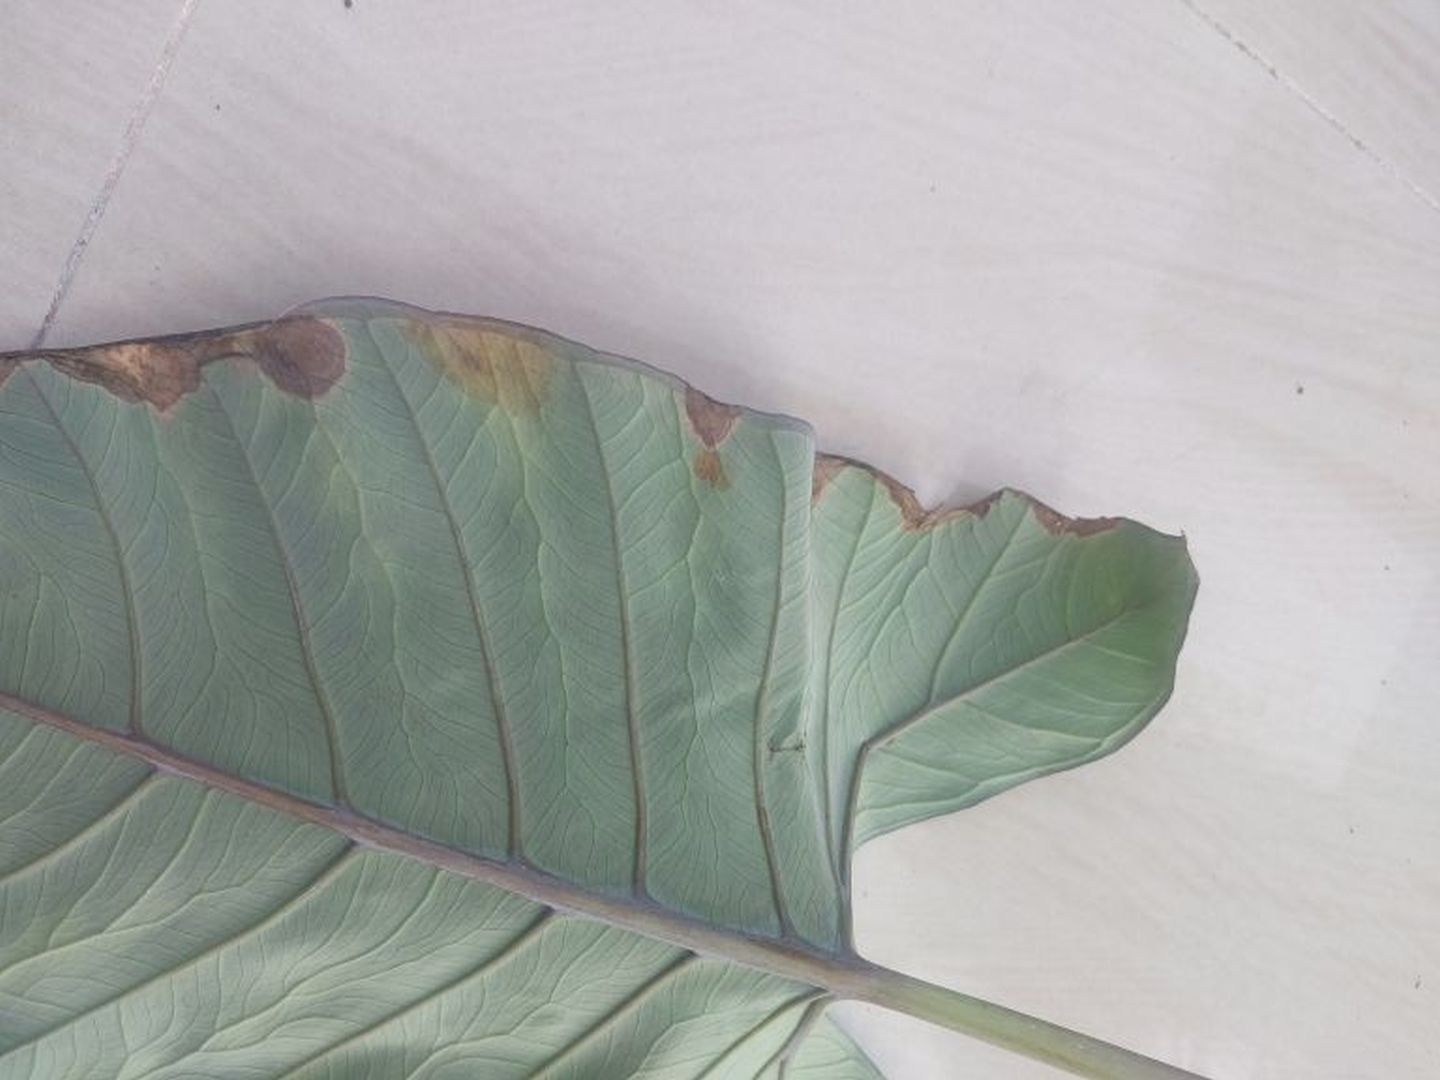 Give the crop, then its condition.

taro, leaf blight
